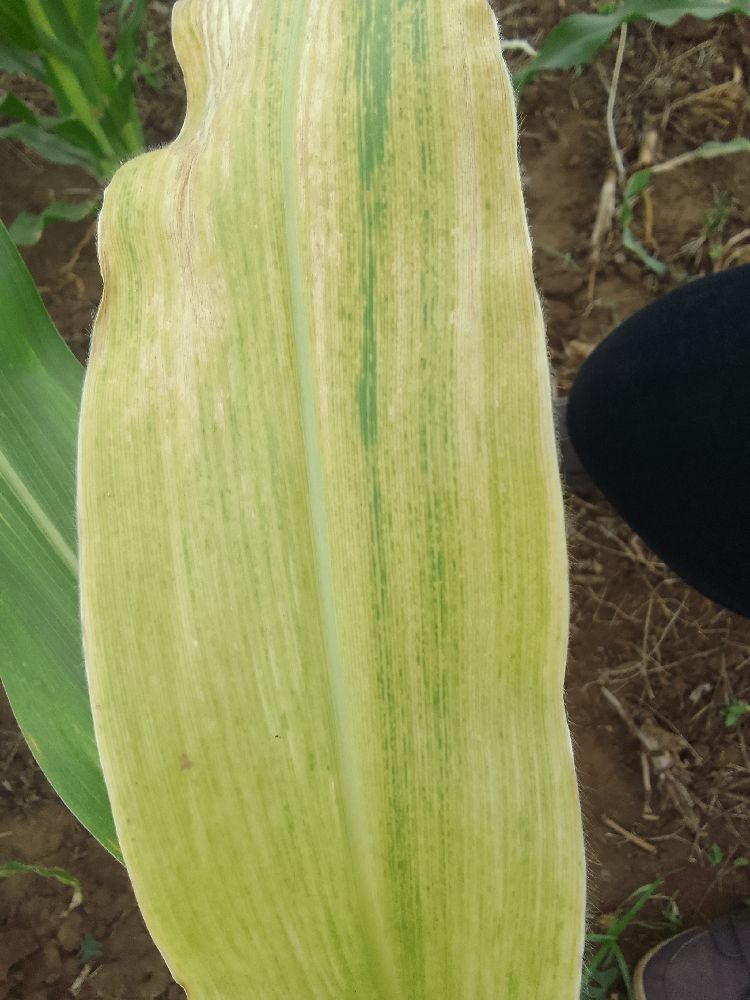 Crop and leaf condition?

maize, maize lethal necrosis
